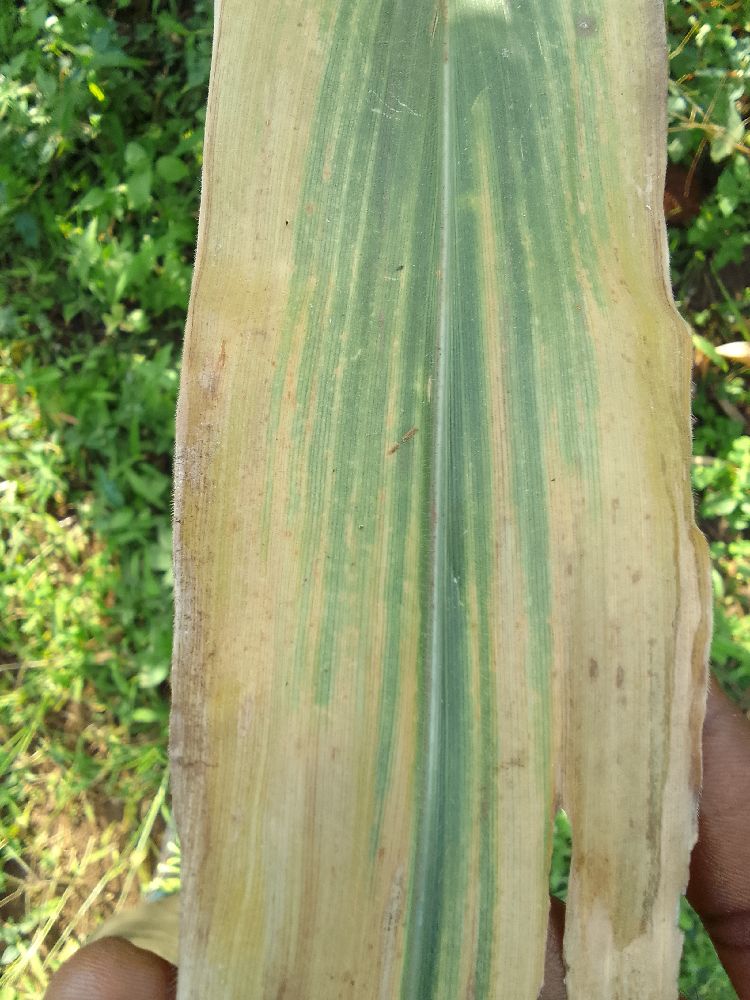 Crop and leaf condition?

maize, maize lethal necrosis
